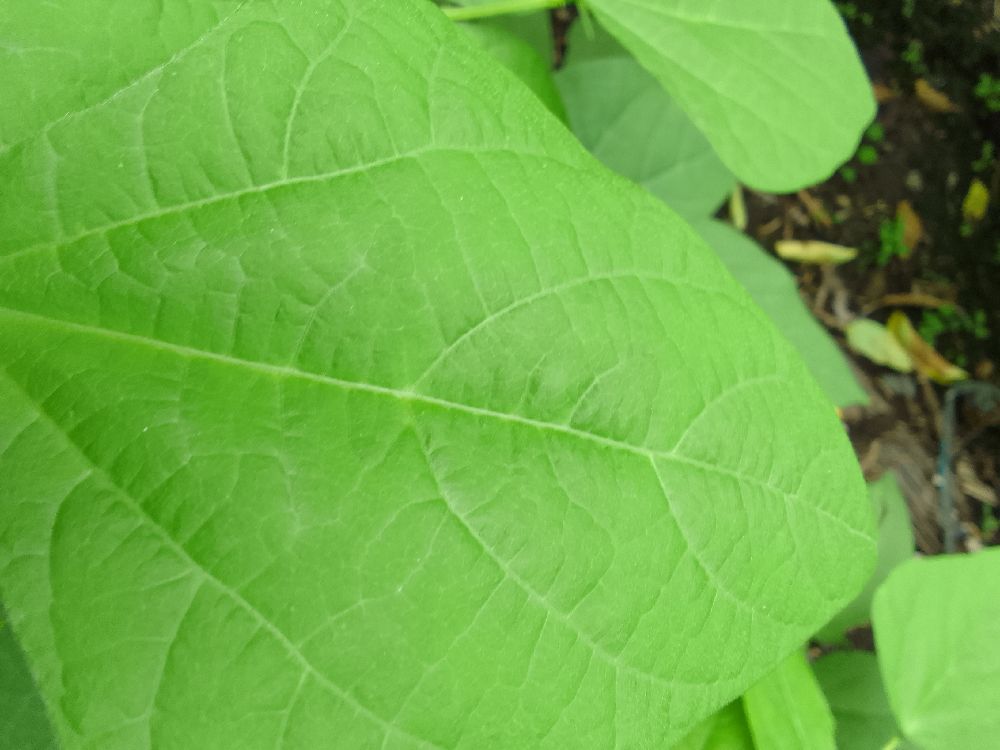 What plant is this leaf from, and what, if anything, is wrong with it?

common bean, healthy
